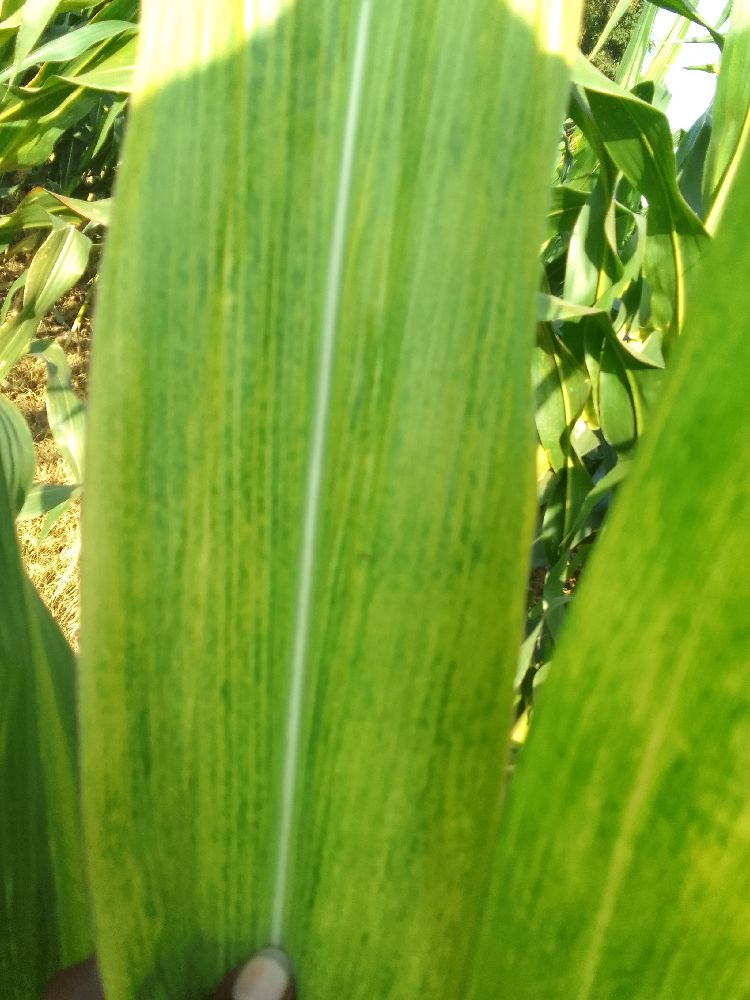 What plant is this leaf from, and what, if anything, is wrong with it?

maize, maize lethal necrosis
